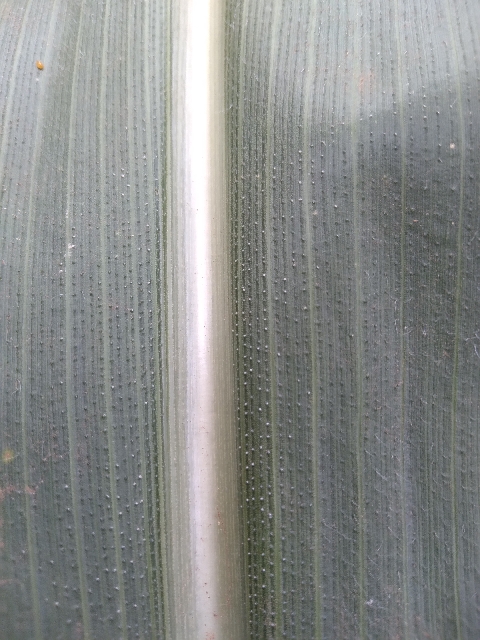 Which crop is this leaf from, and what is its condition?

maize, healthy
